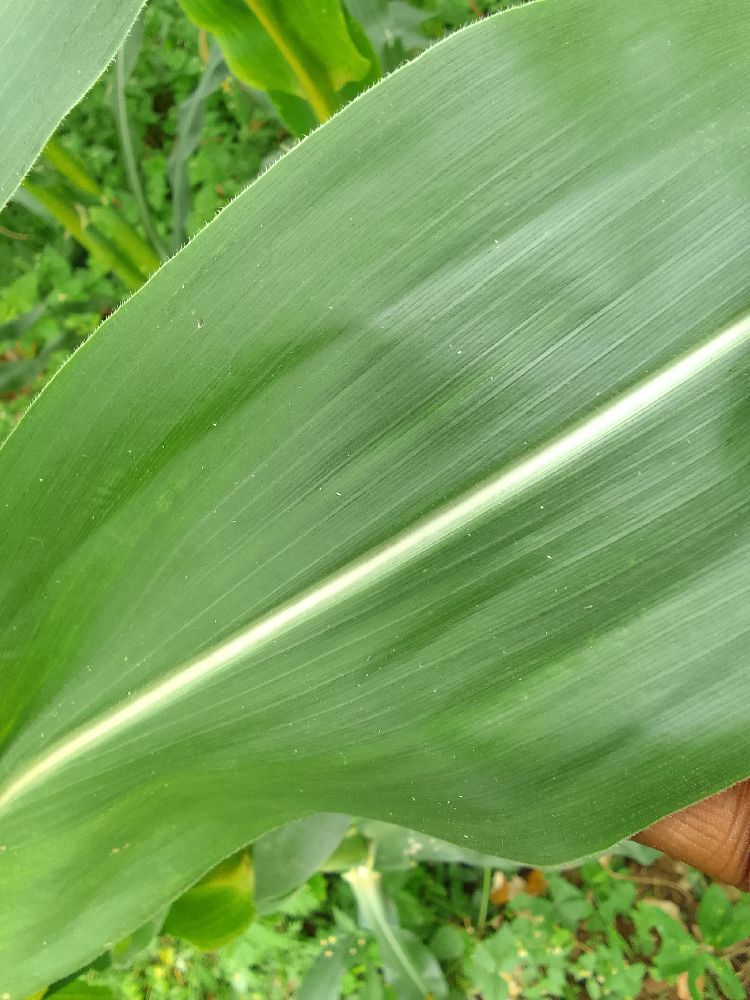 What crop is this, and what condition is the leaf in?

maize, healthy
